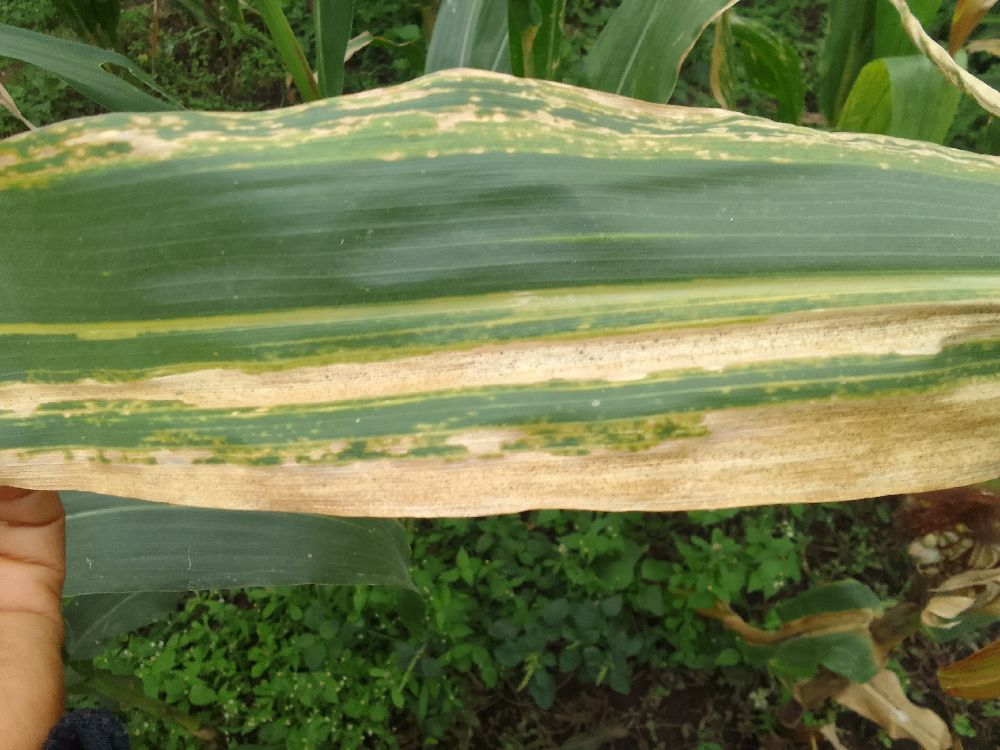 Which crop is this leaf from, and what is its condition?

maize, maize lethal necrosis
